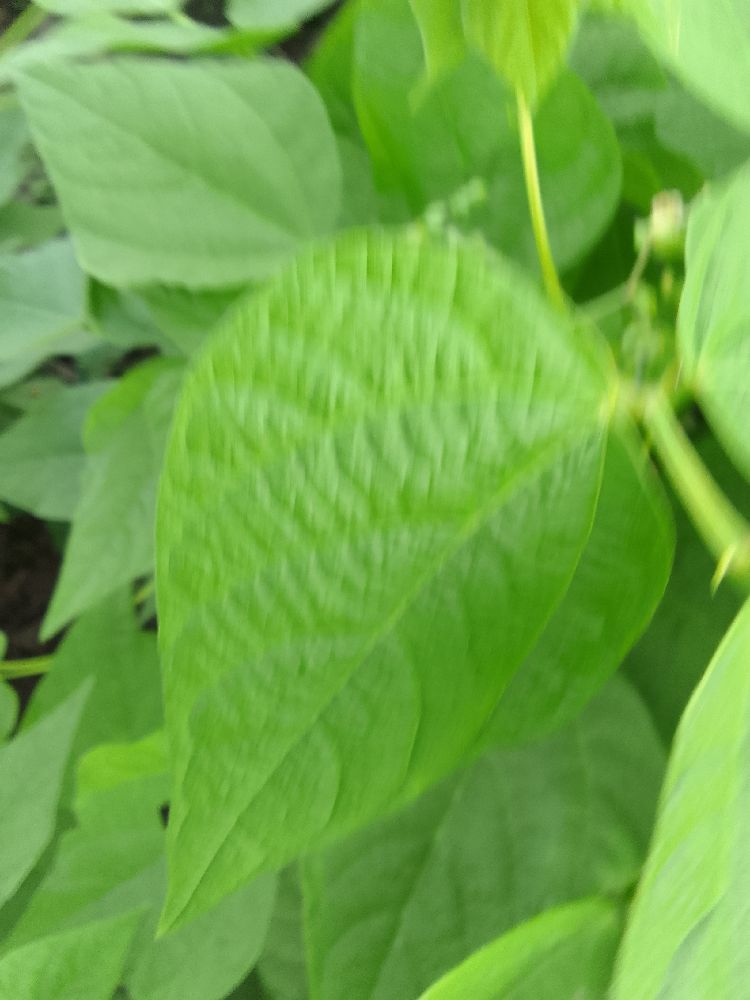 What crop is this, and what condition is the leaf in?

common bean, healthy
